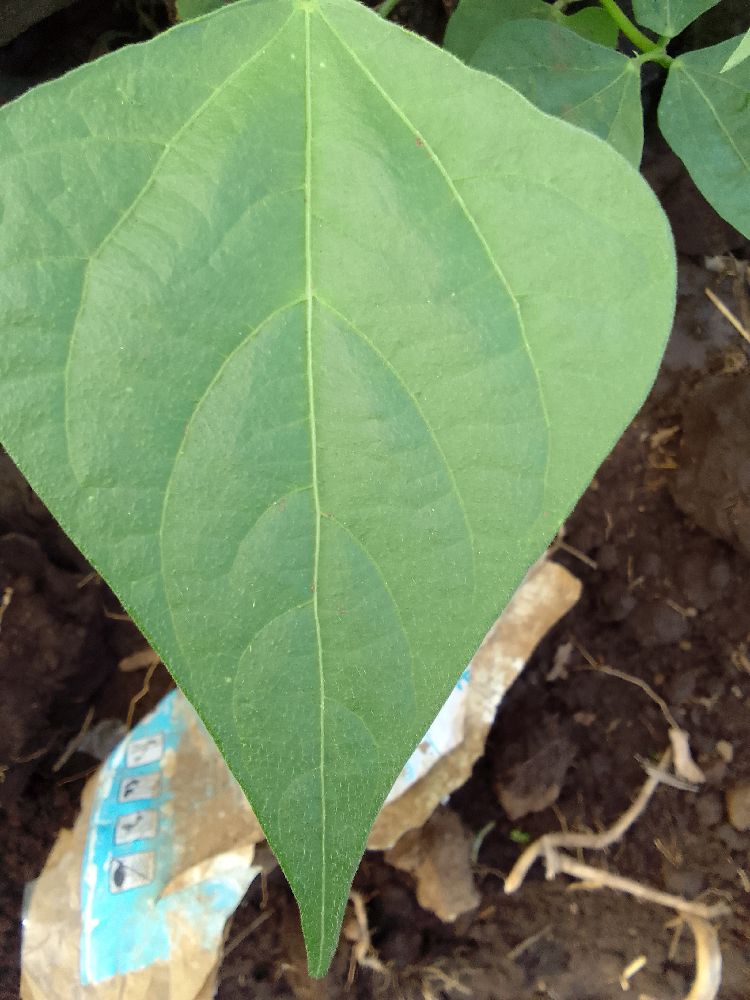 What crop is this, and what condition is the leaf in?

common bean, healthy
